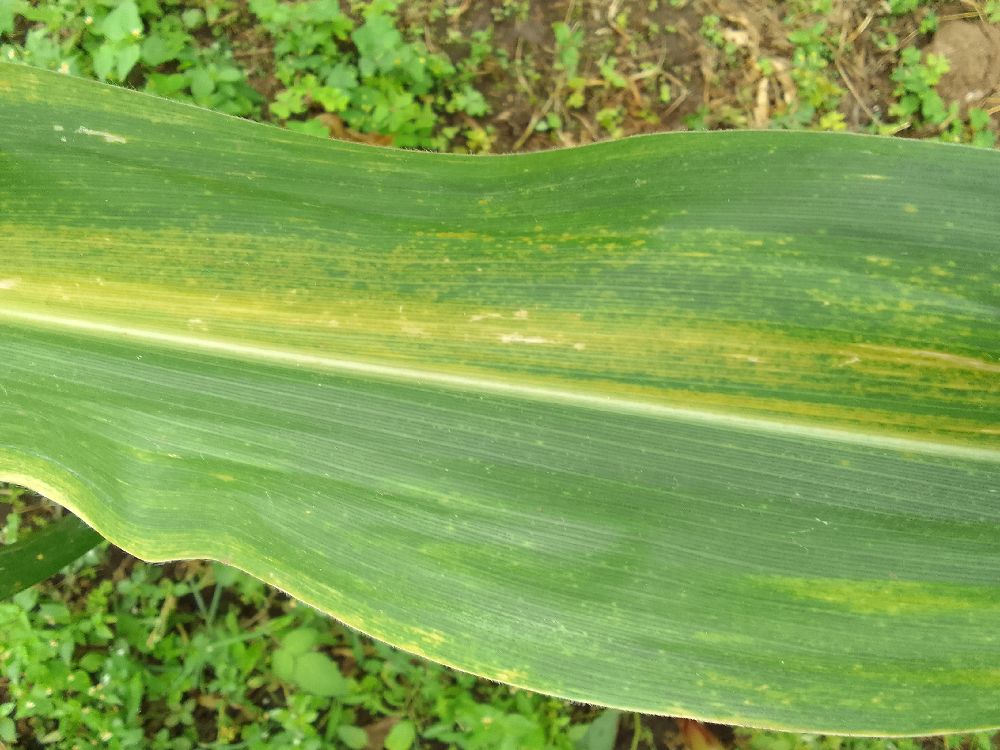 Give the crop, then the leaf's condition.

maize, maize lethal necrosis
